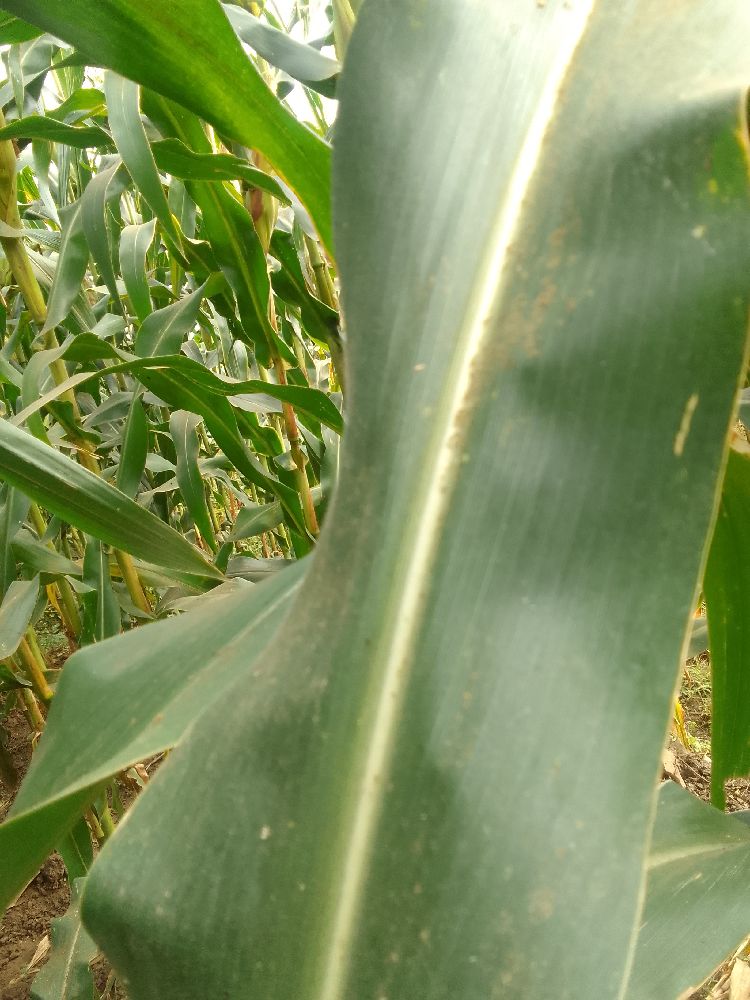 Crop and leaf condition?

maize, healthy
